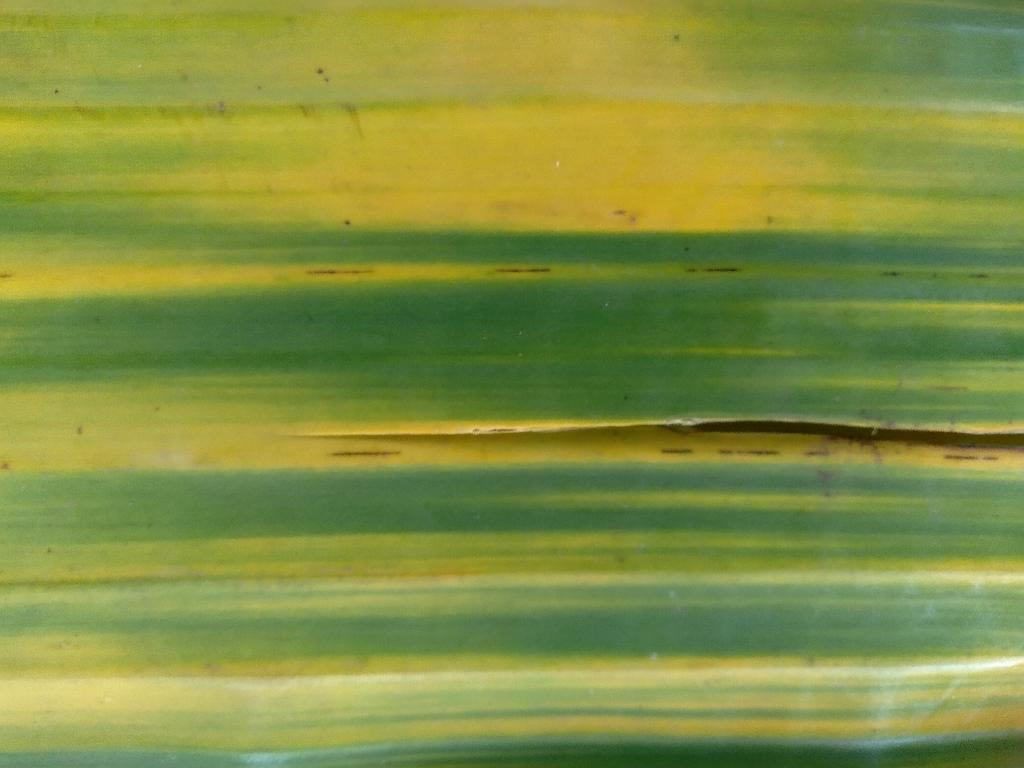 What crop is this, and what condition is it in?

banana, fusarium wilt race 1
